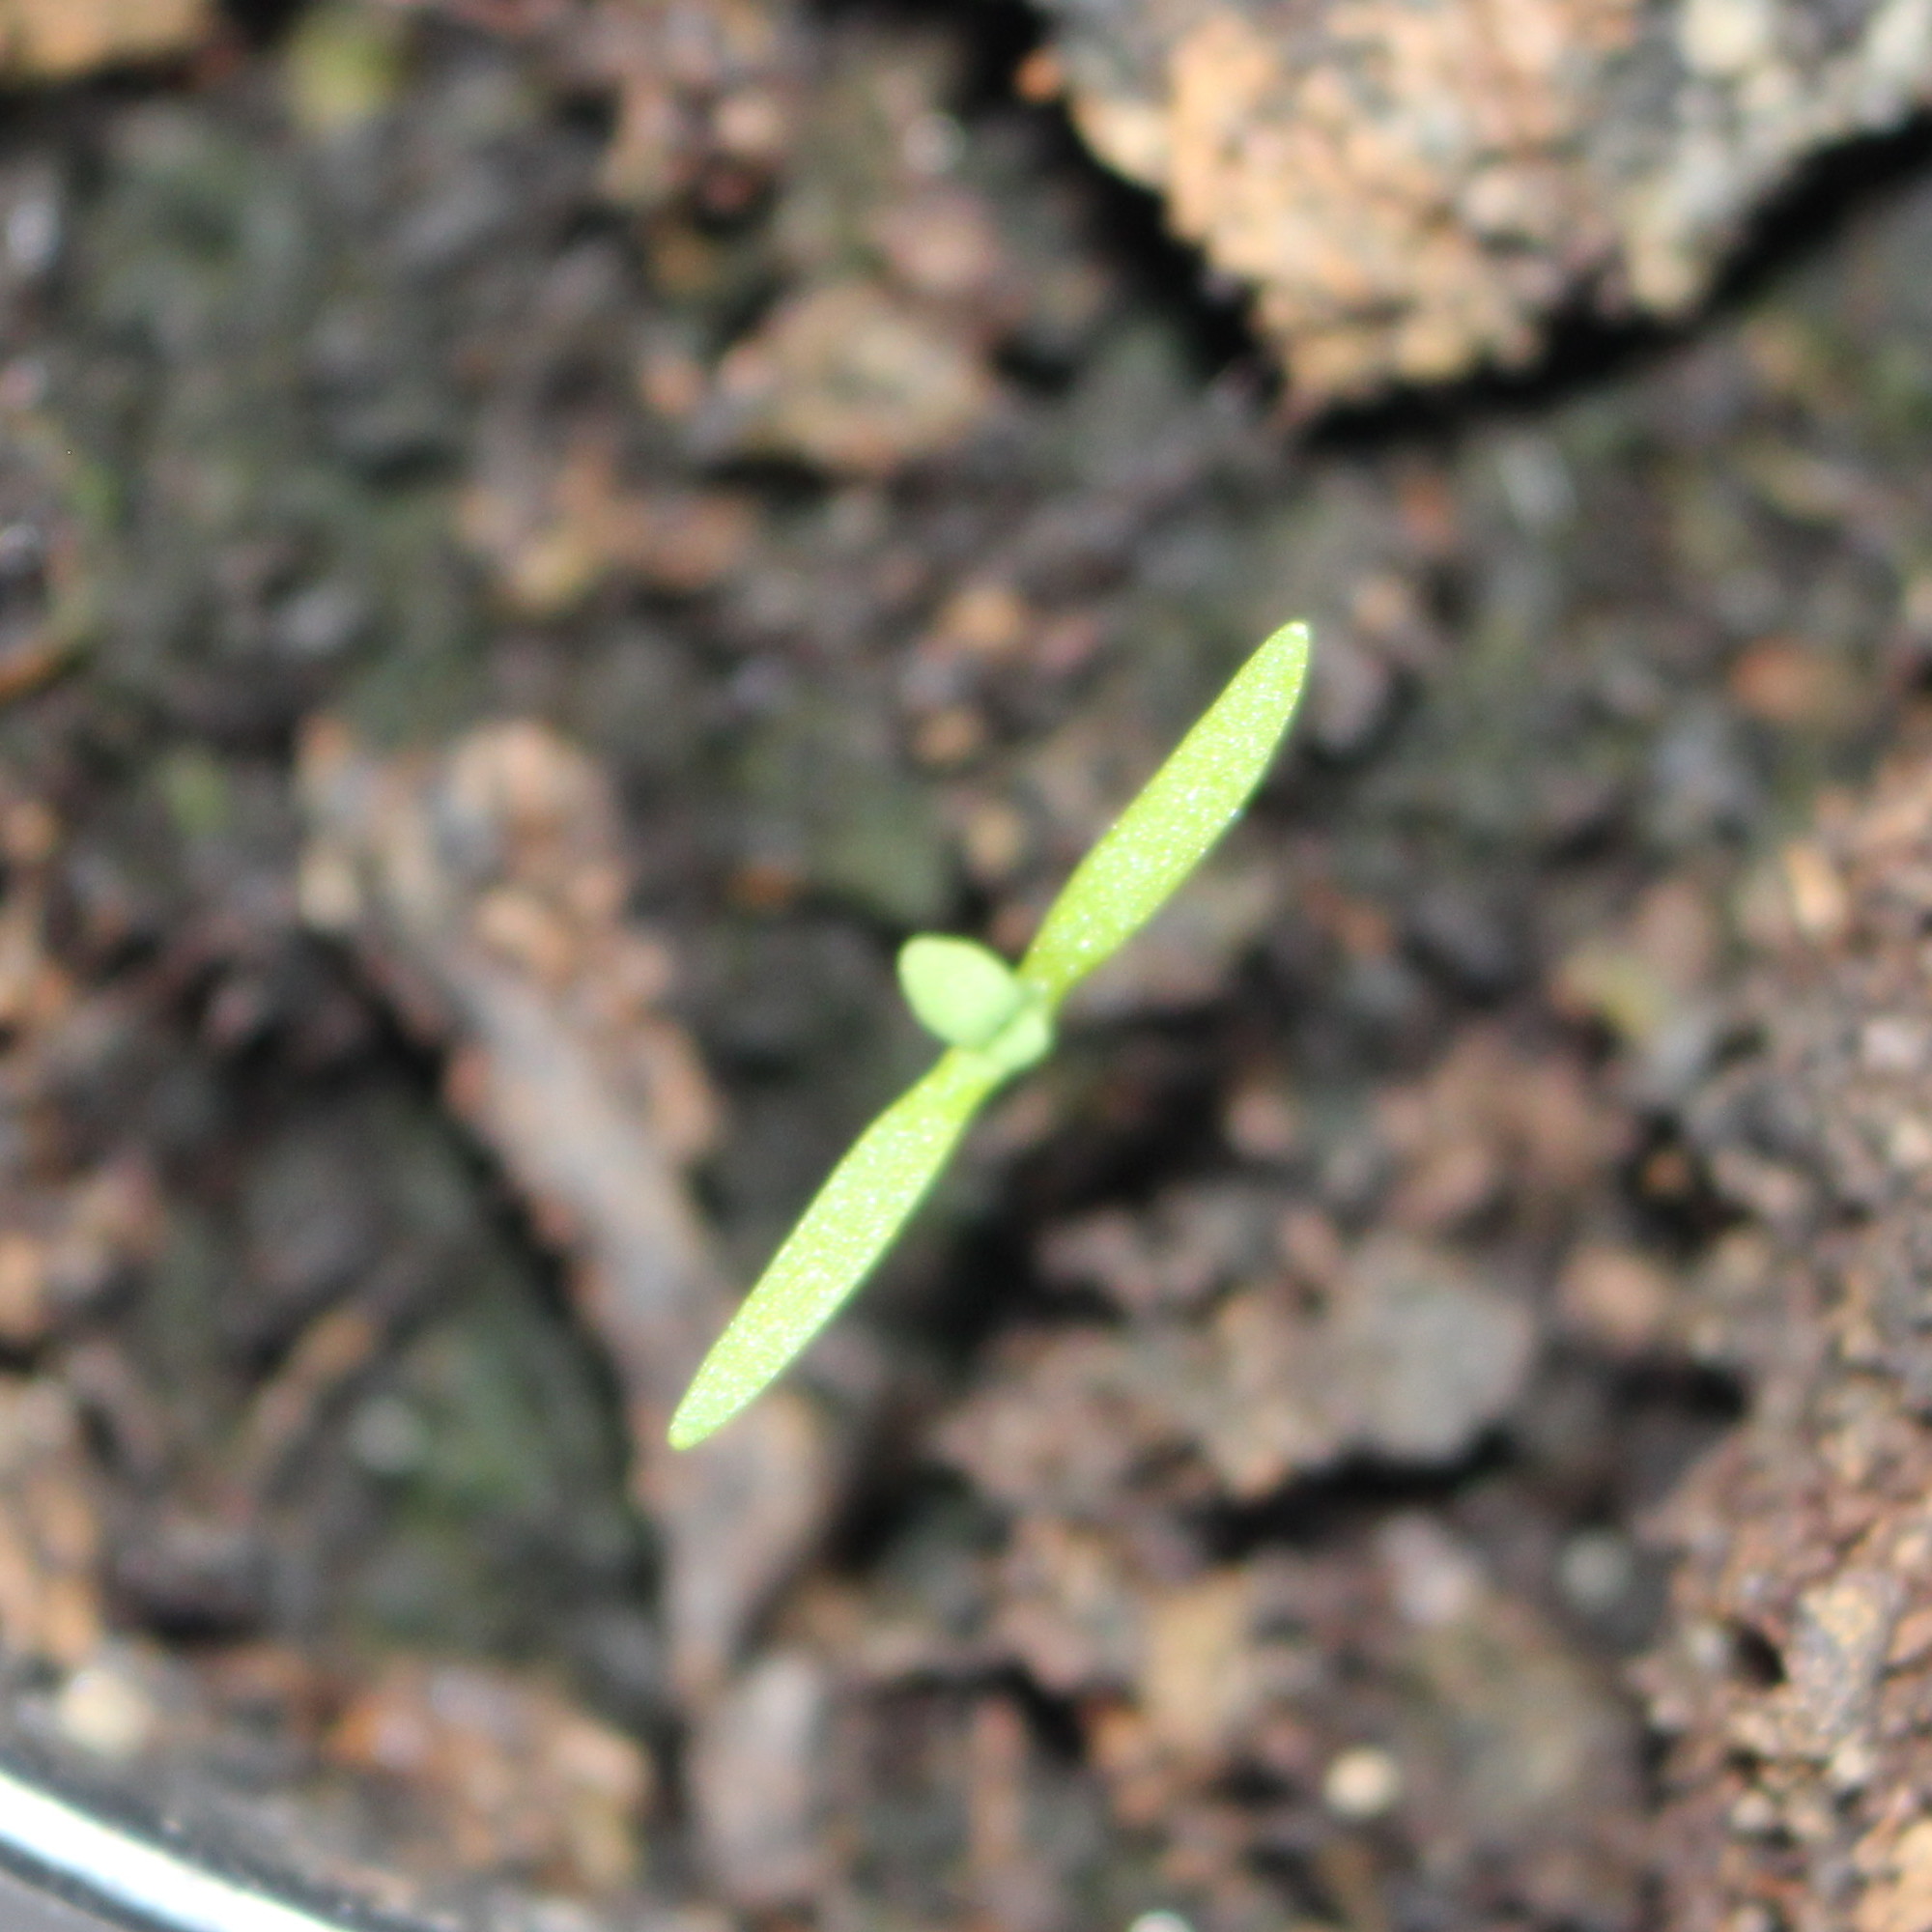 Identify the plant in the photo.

Papaver rhoeas
